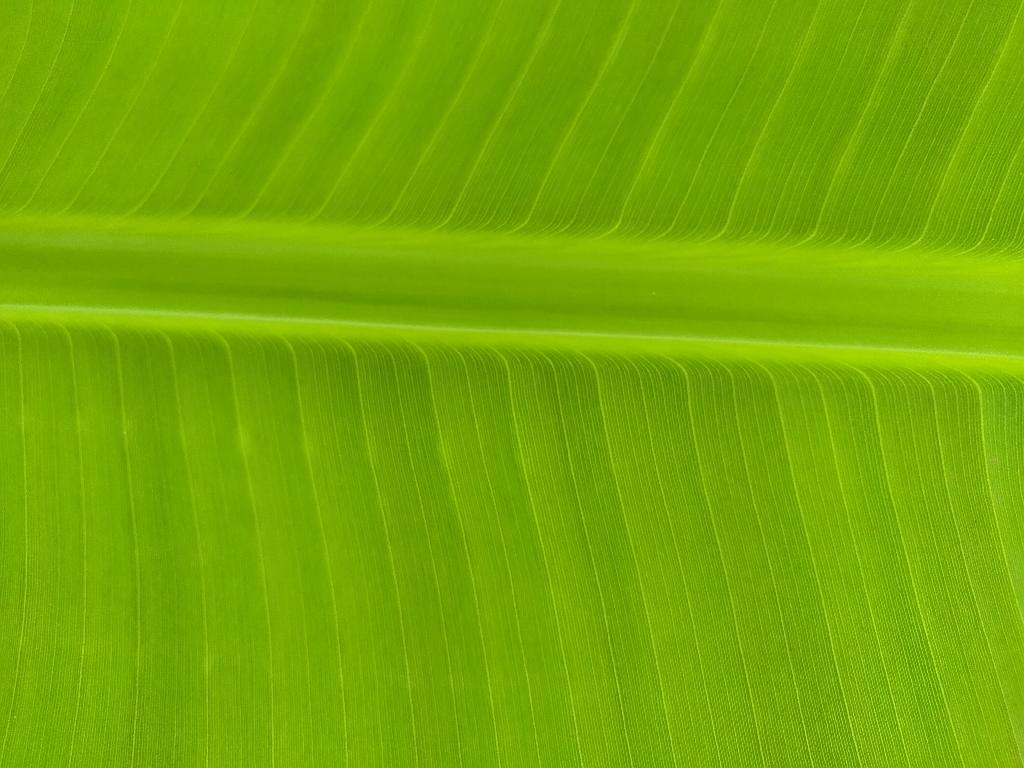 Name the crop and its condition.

banana, healthy
